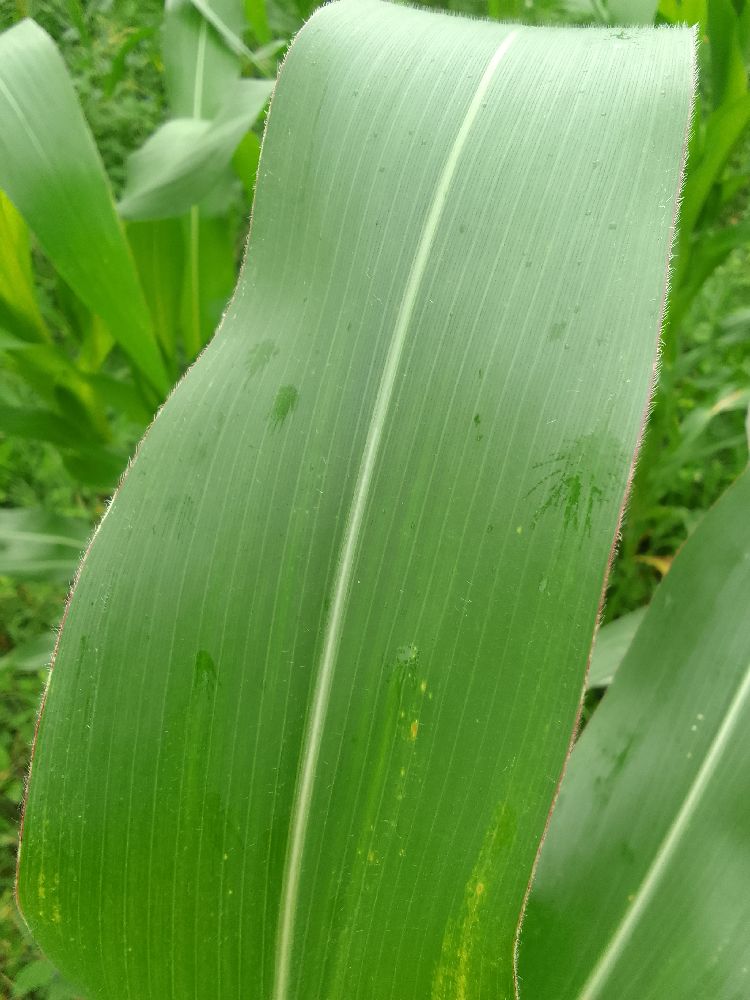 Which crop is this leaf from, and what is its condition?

maize, healthy
